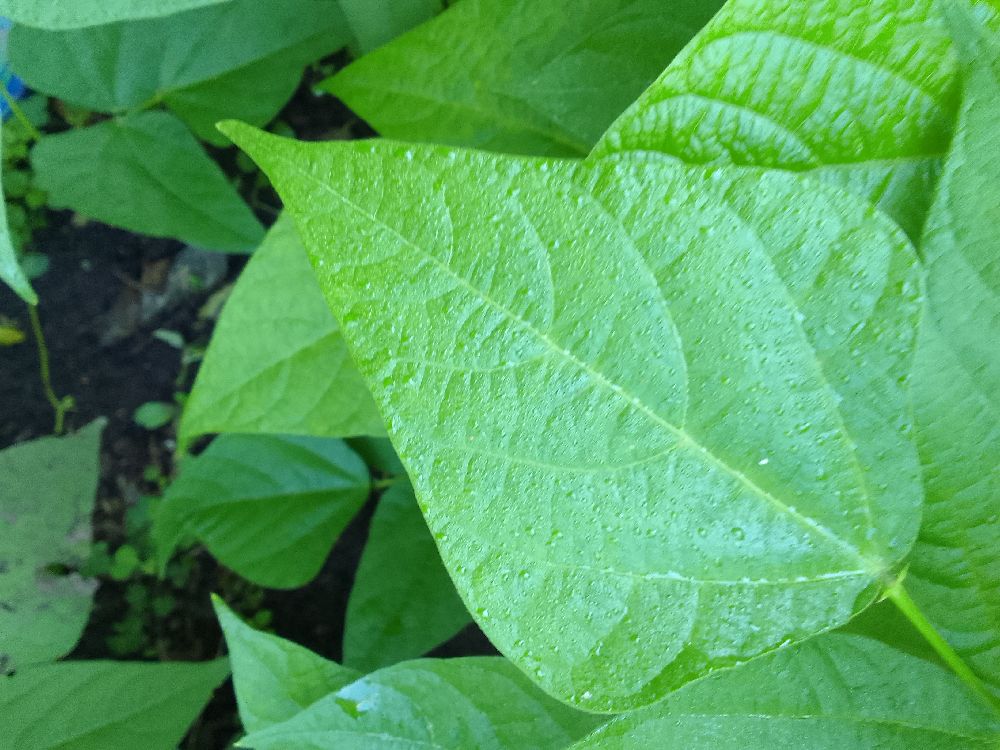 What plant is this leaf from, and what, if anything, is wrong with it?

common bean, healthy
